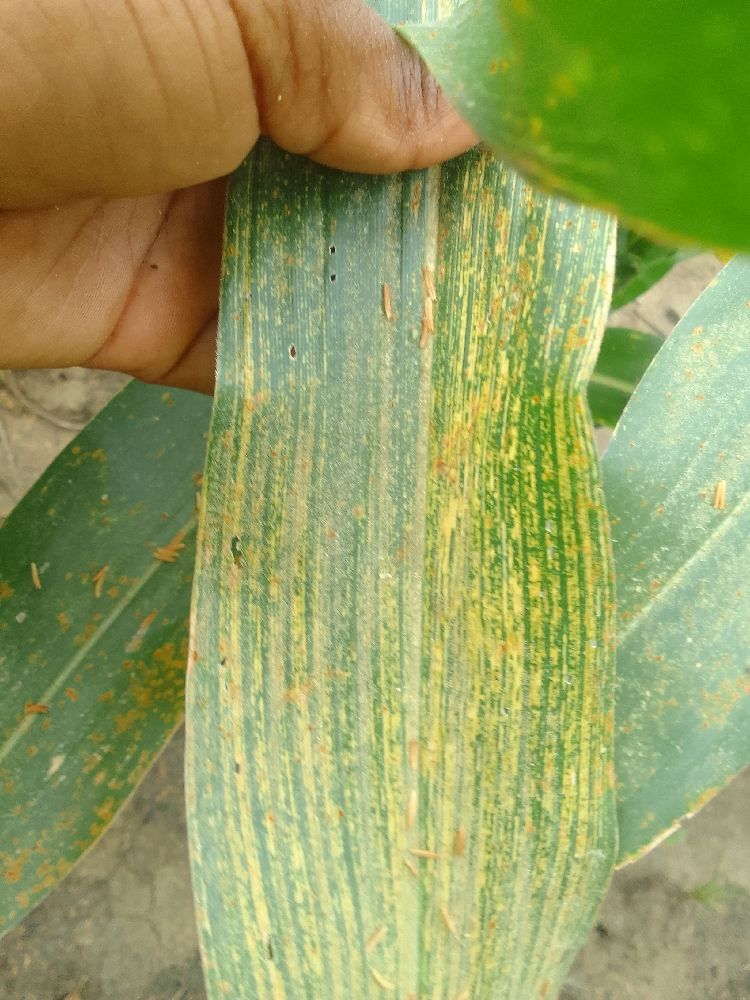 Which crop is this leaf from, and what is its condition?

maize, maize streak virus
